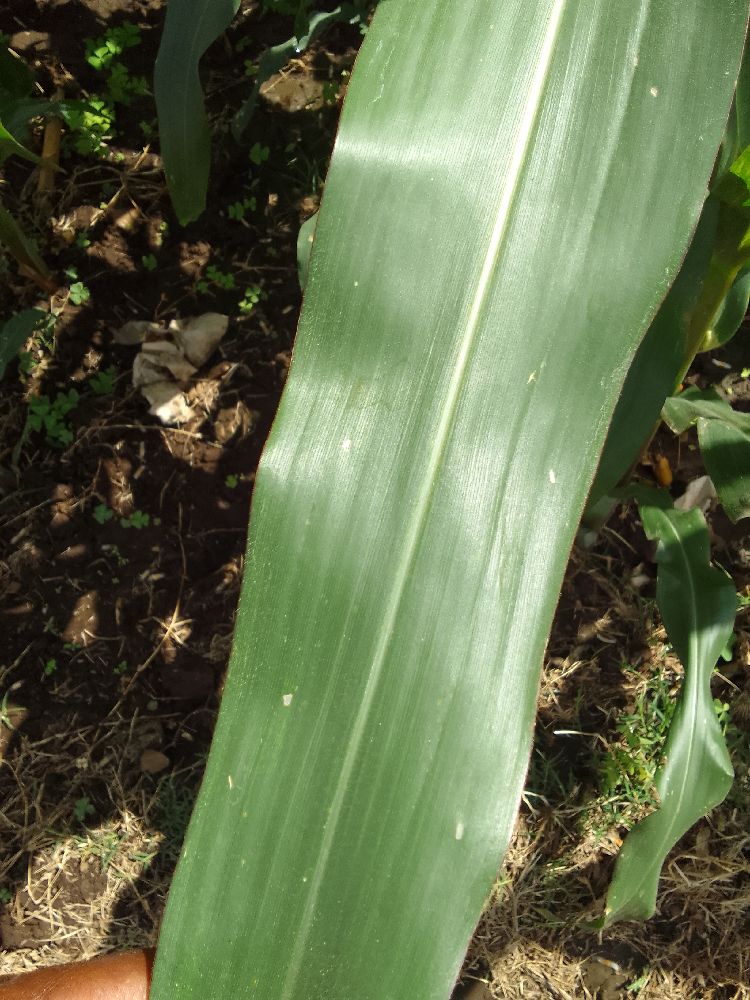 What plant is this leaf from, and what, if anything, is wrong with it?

maize, healthy
